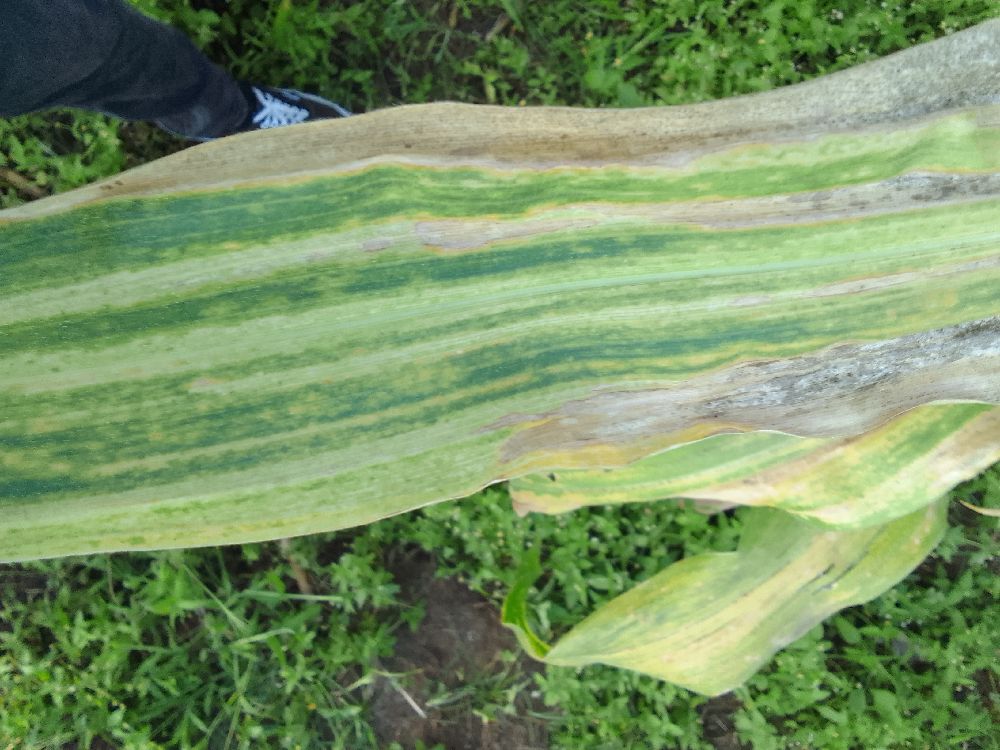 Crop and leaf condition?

maize, maize lethal necrosis
